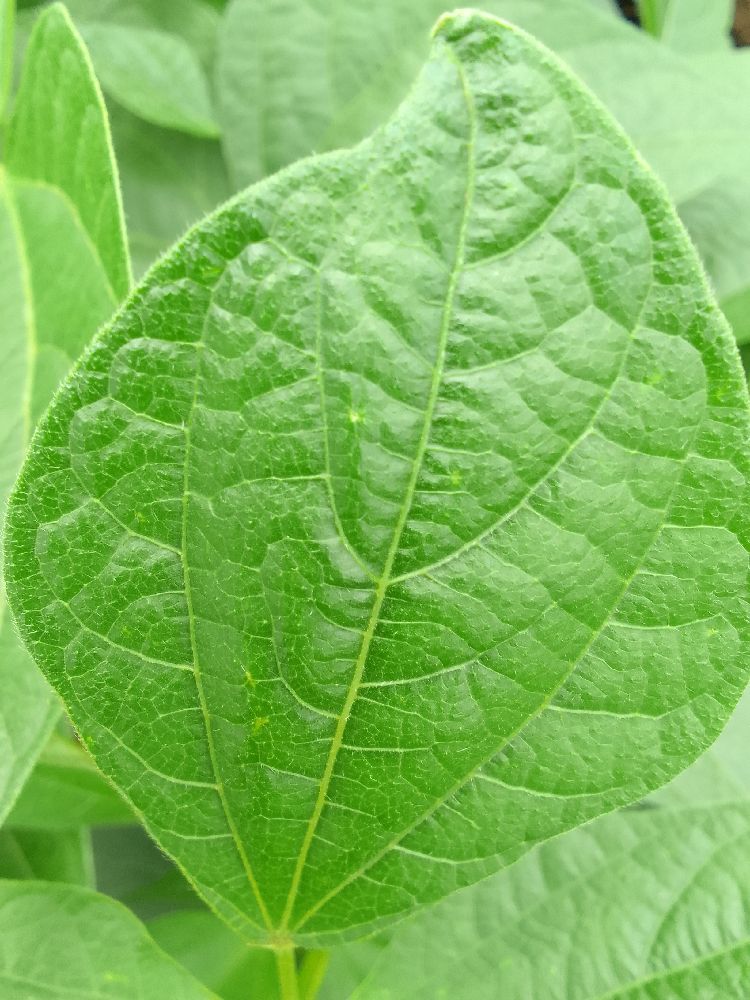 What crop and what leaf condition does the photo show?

common bean, healthy
